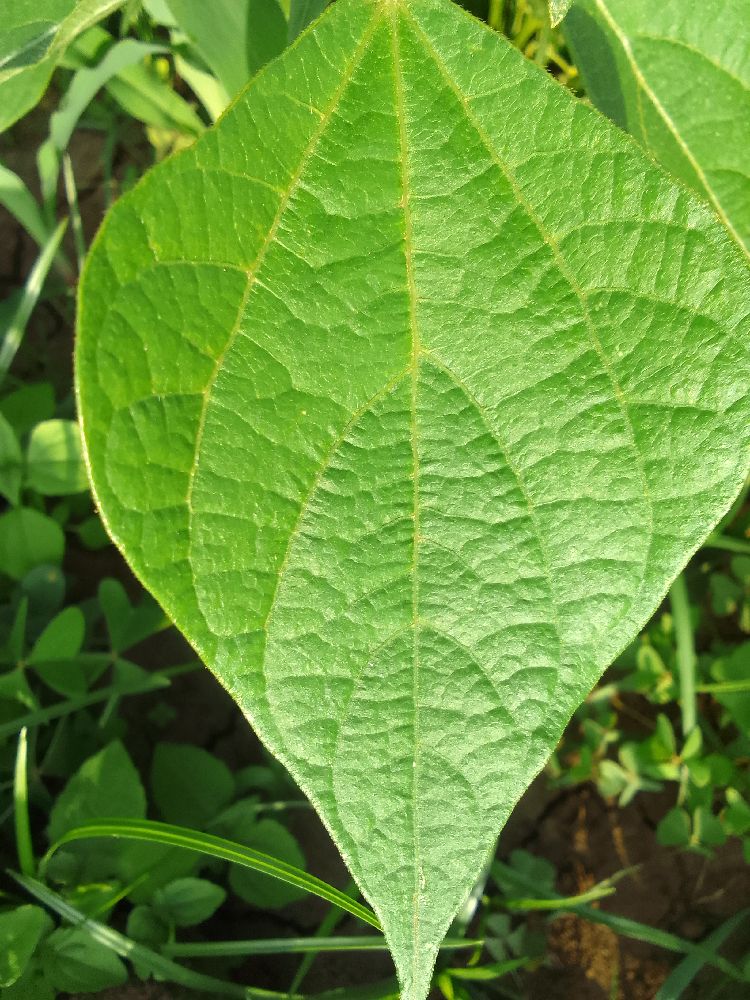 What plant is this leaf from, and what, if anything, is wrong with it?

common bean, healthy
